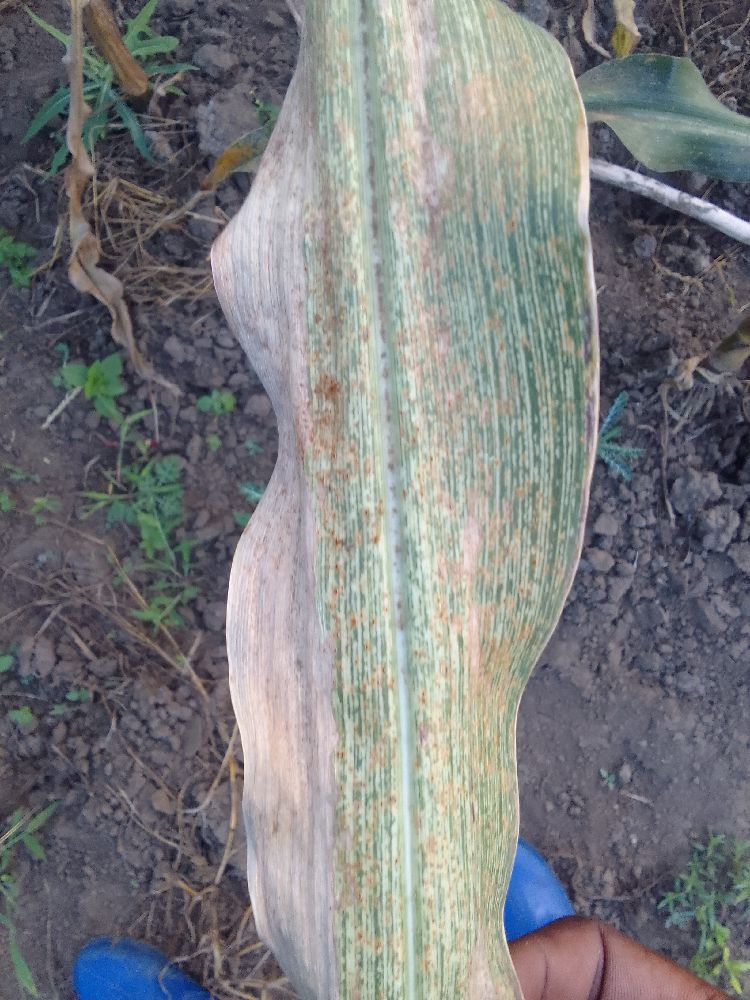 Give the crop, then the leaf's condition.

maize, maize streak virus
